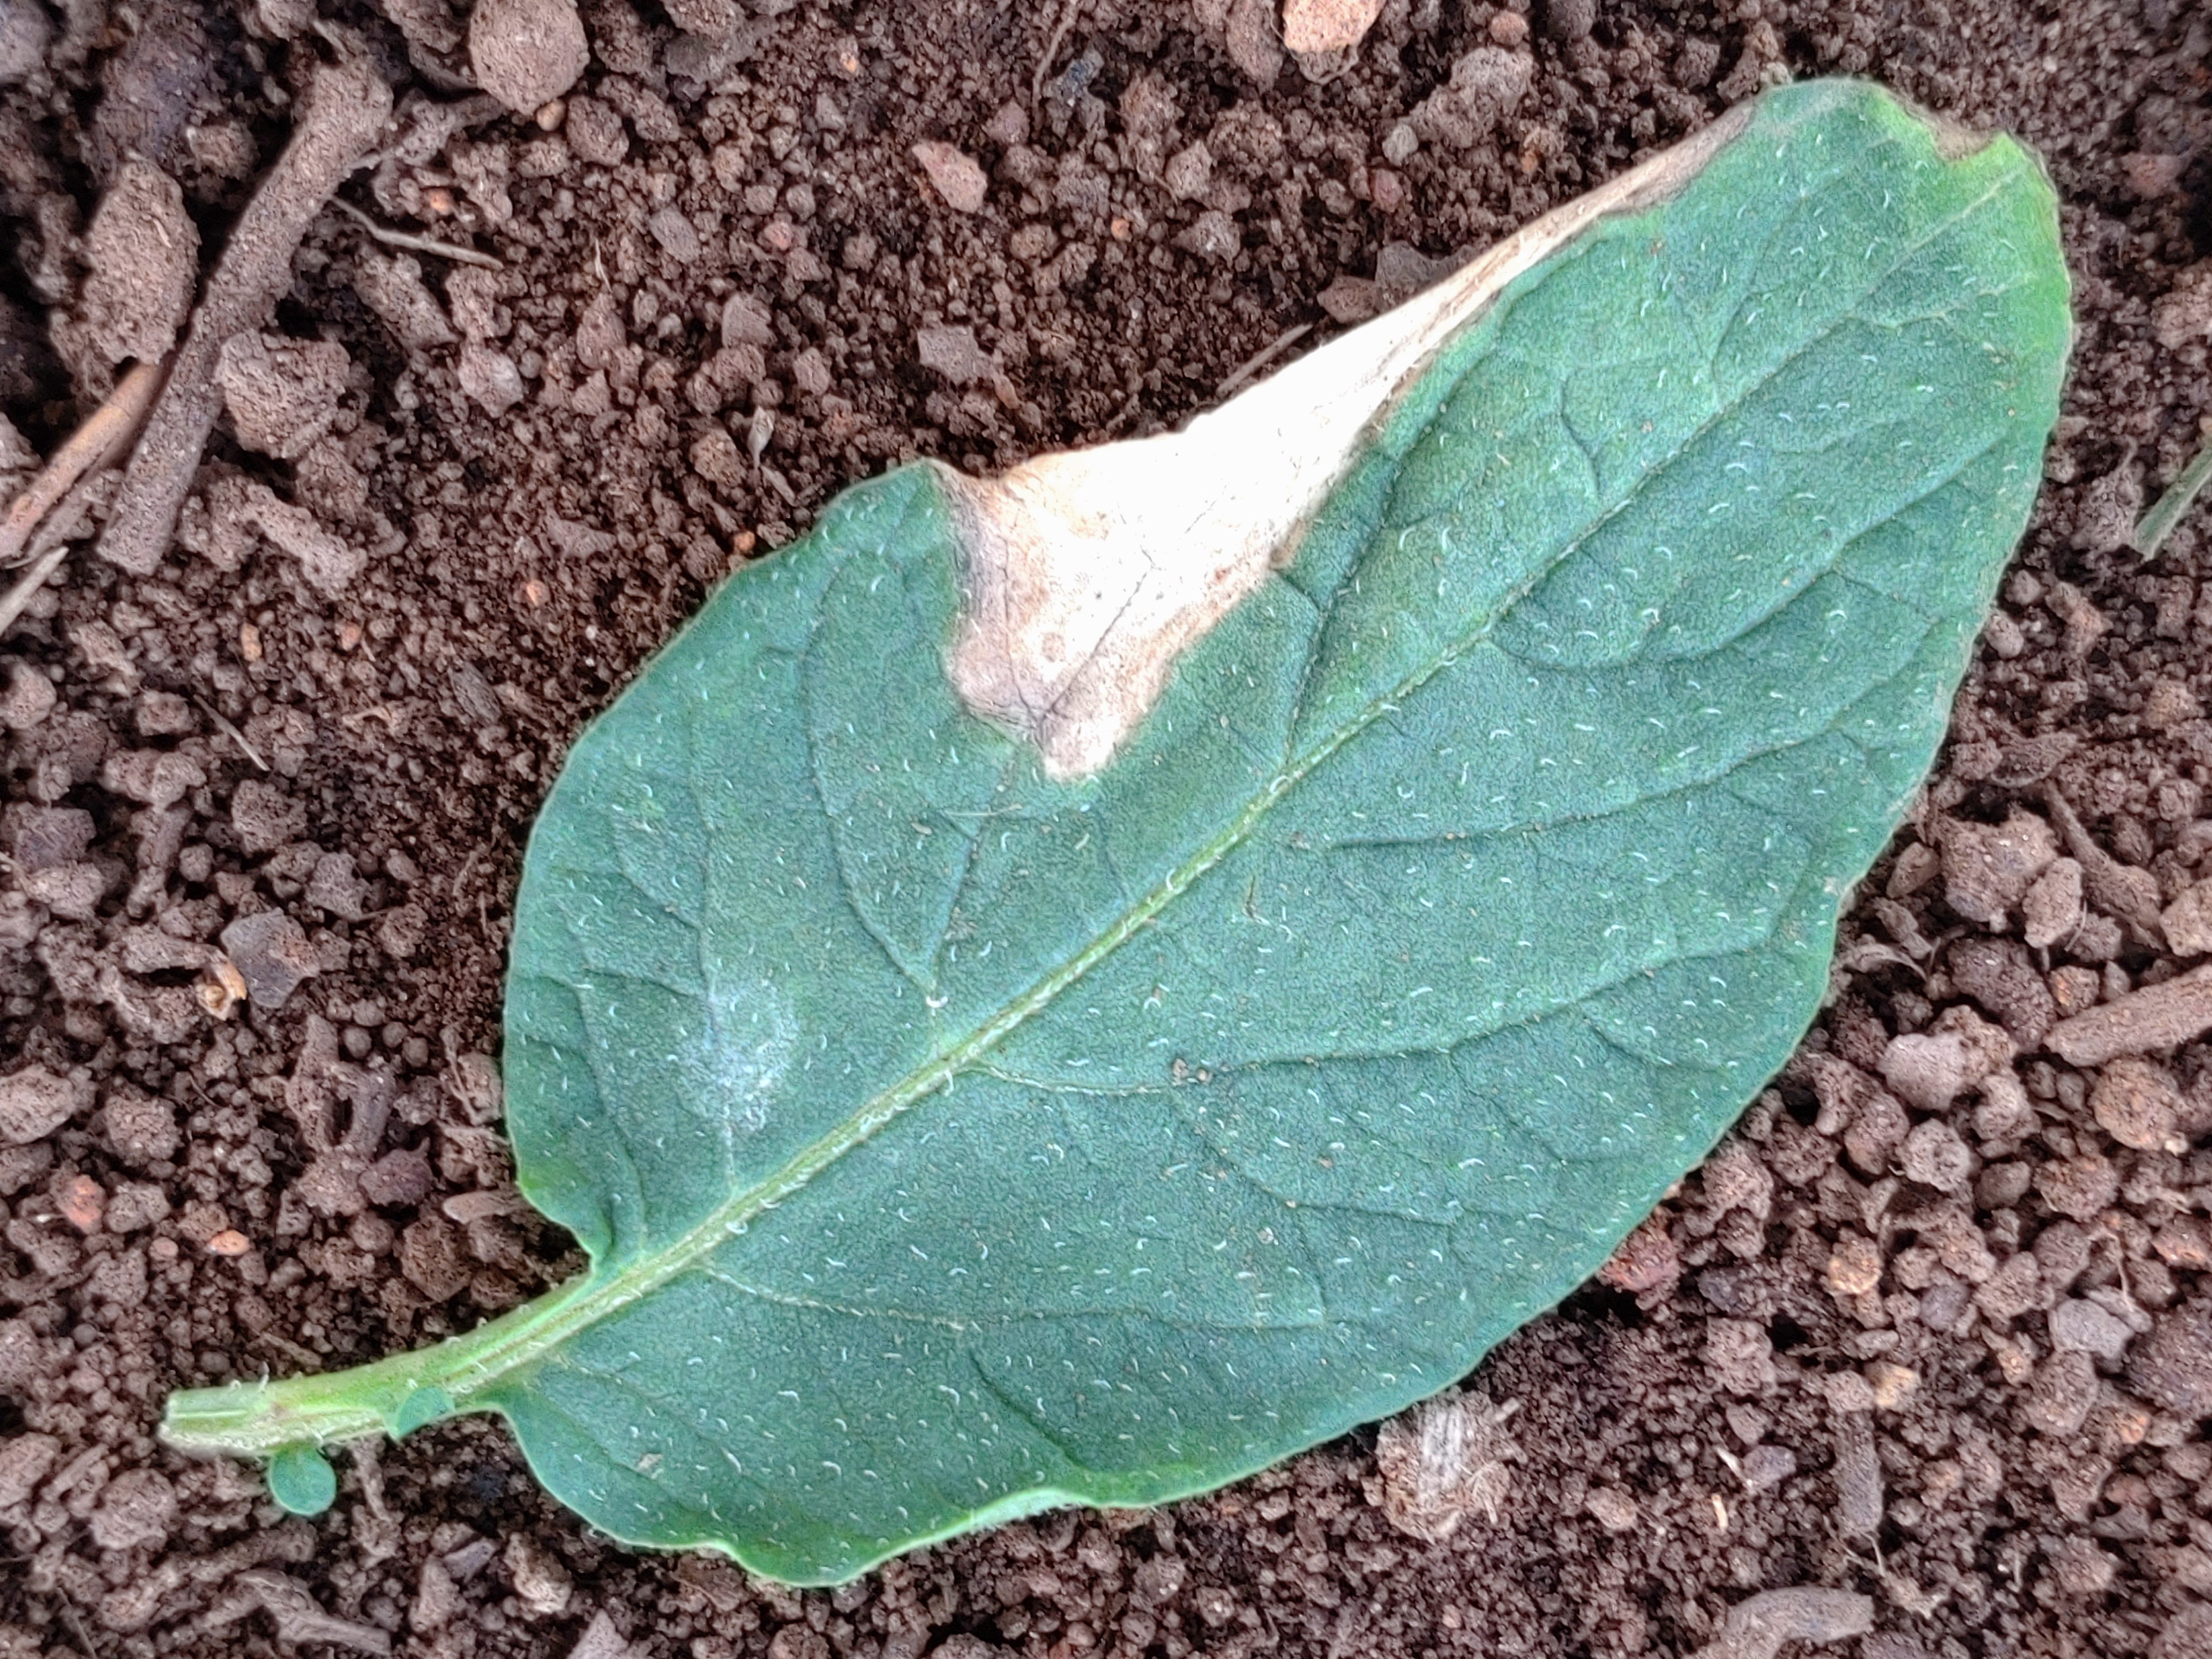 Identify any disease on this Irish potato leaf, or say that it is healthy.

early blight
